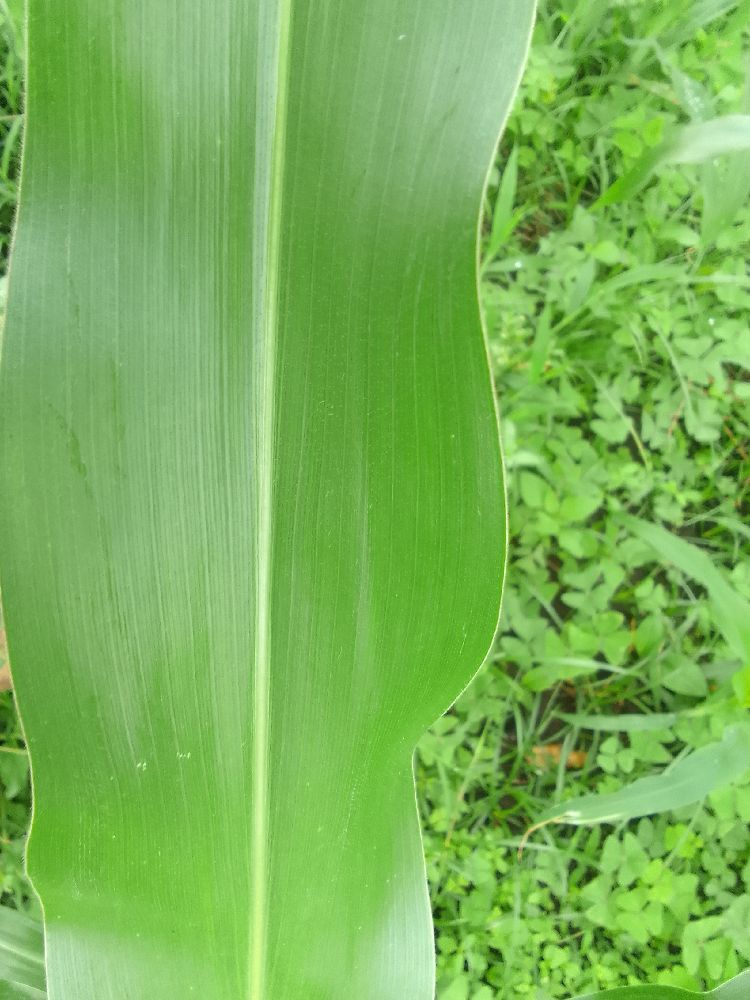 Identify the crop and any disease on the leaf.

maize, healthy
